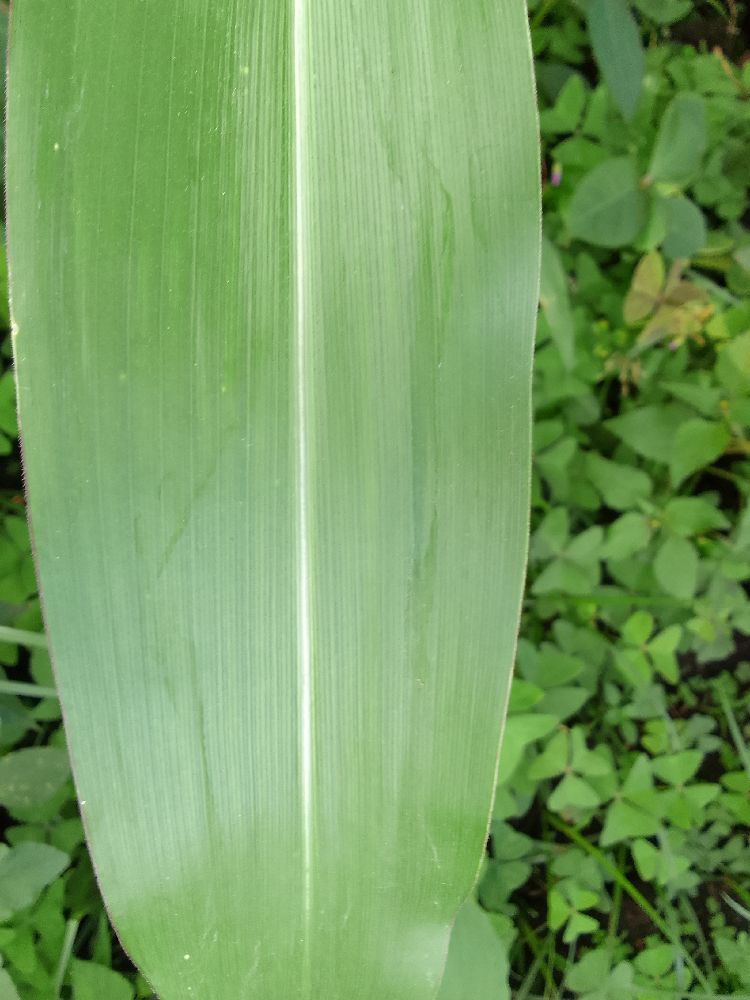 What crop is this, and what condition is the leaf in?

maize, healthy
